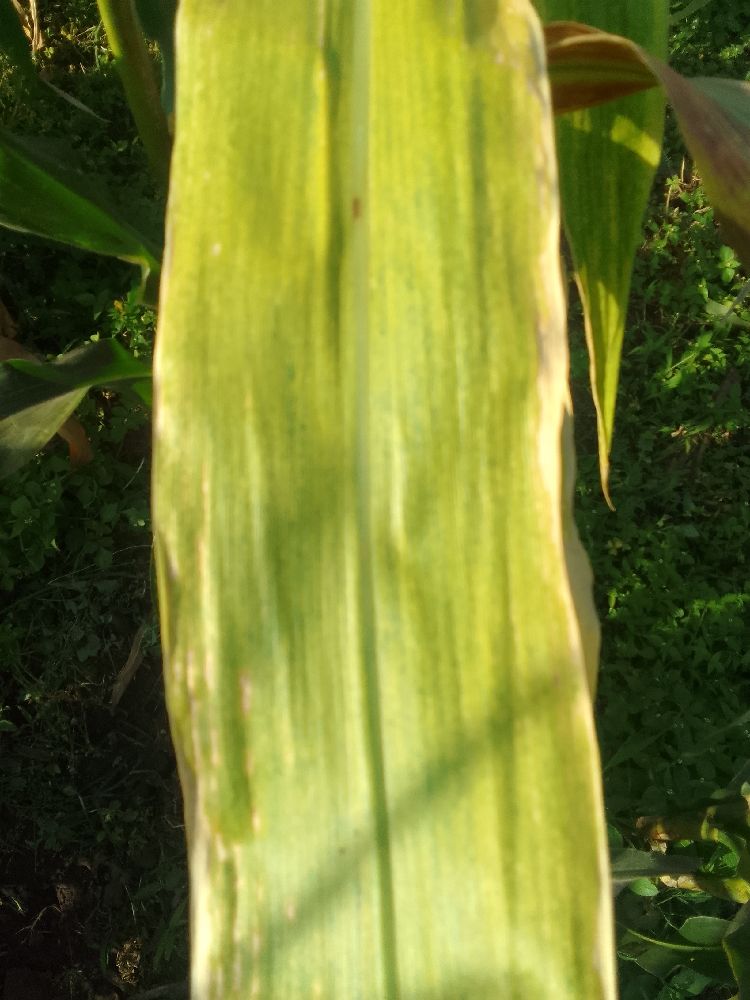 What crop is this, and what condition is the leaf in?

maize, maize lethal necrosis
